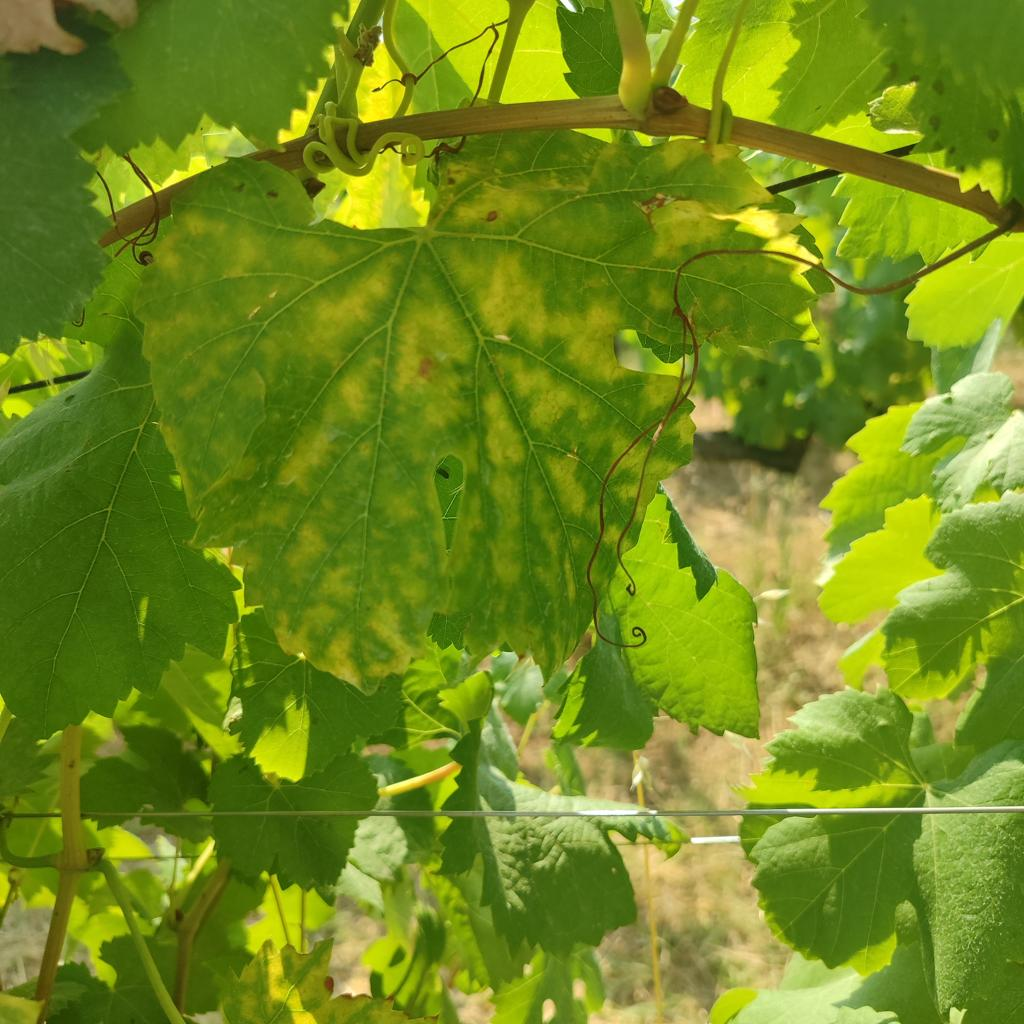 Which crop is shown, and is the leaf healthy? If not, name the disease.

grapevine, esca complex
